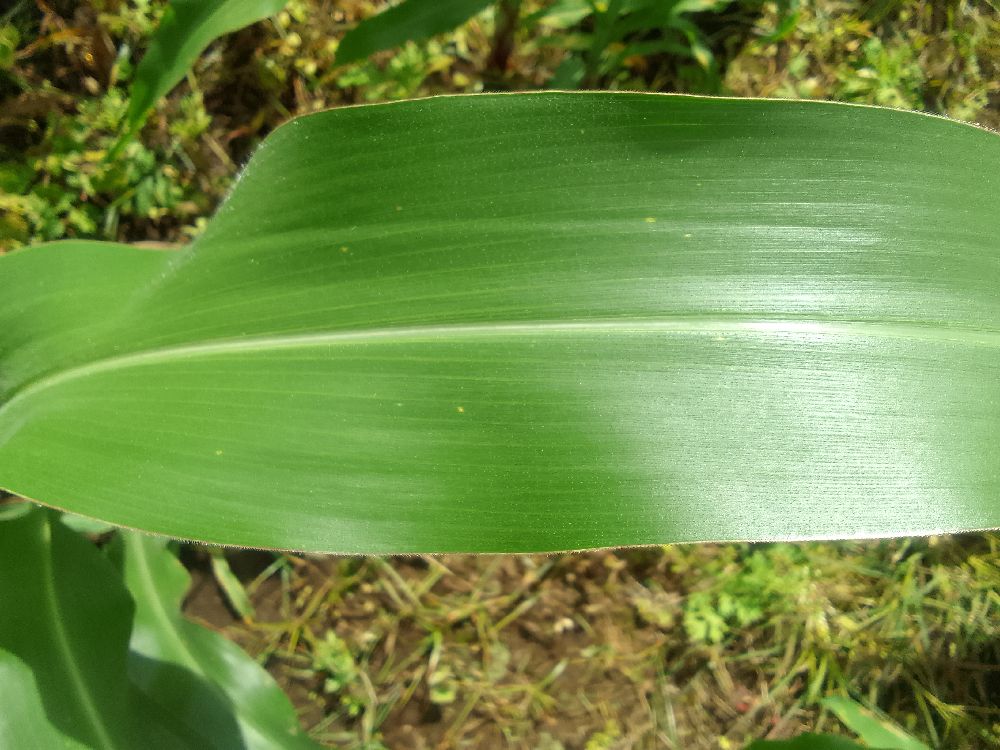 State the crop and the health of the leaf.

maize, healthy
